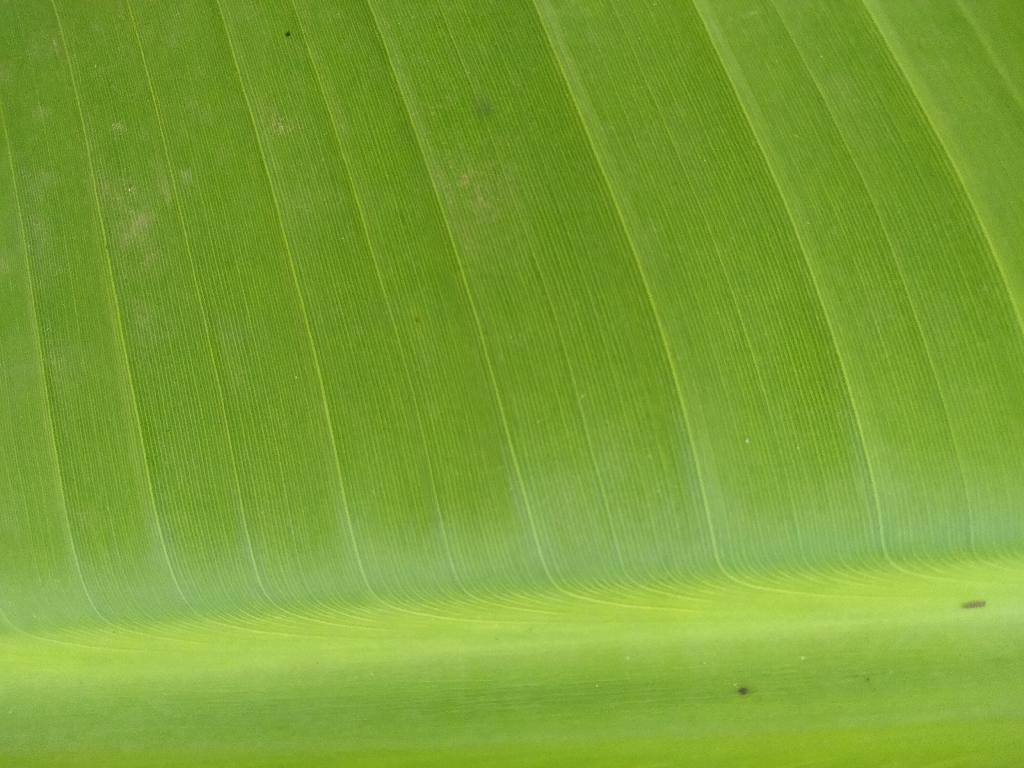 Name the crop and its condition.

banana, healthy
